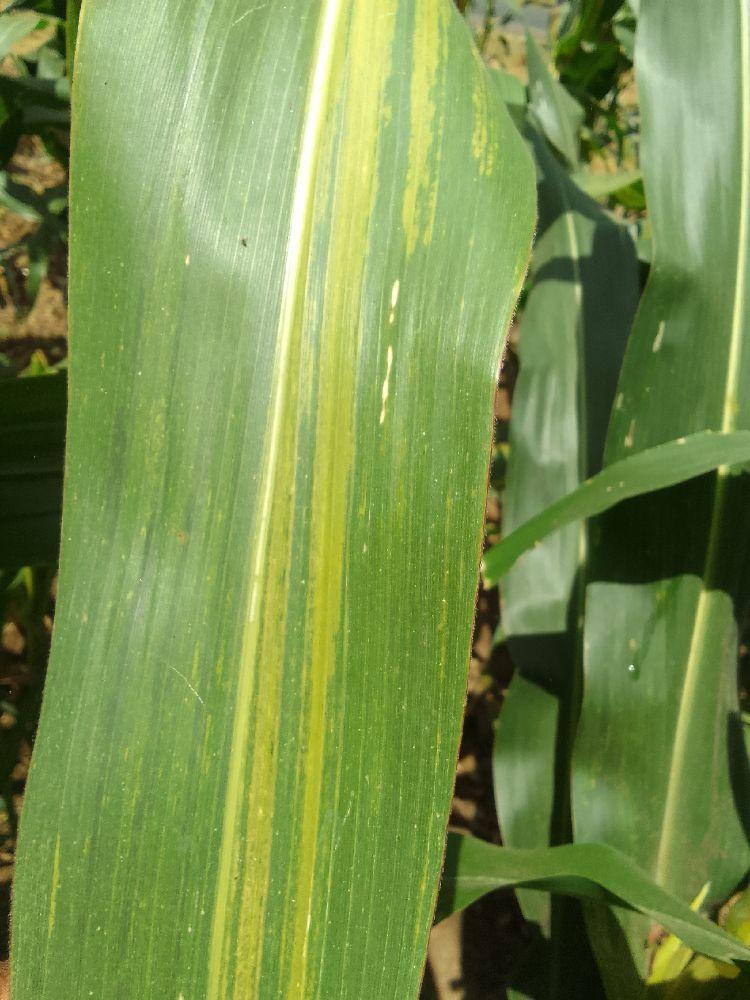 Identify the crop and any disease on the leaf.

maize, maize lethal necrosis
